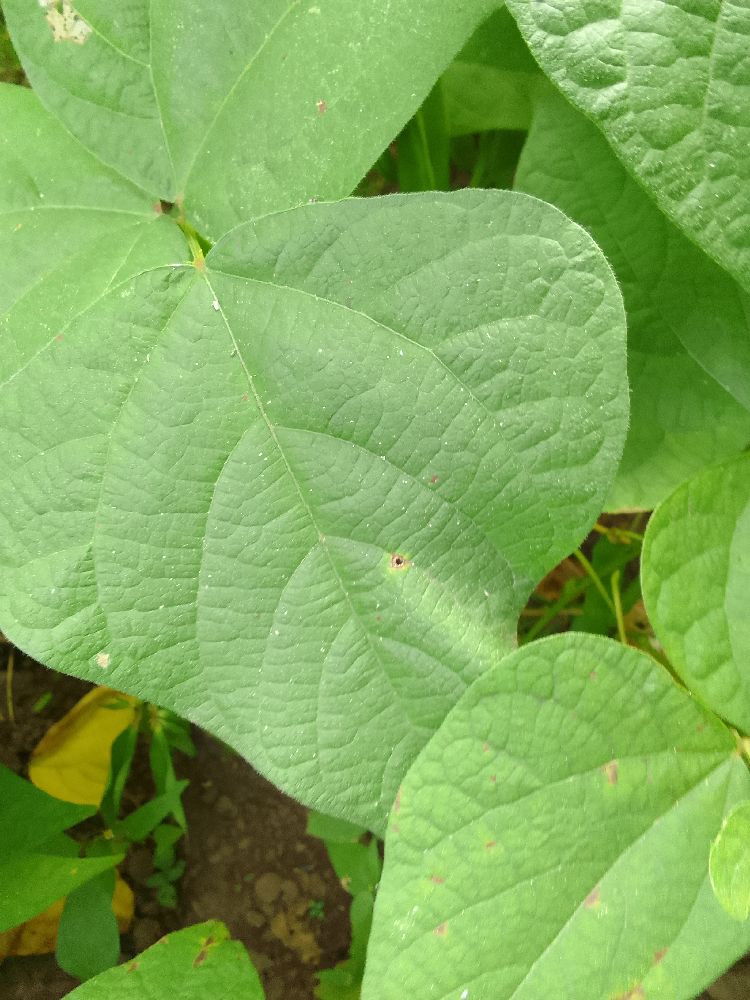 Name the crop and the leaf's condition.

common bean, healthy
